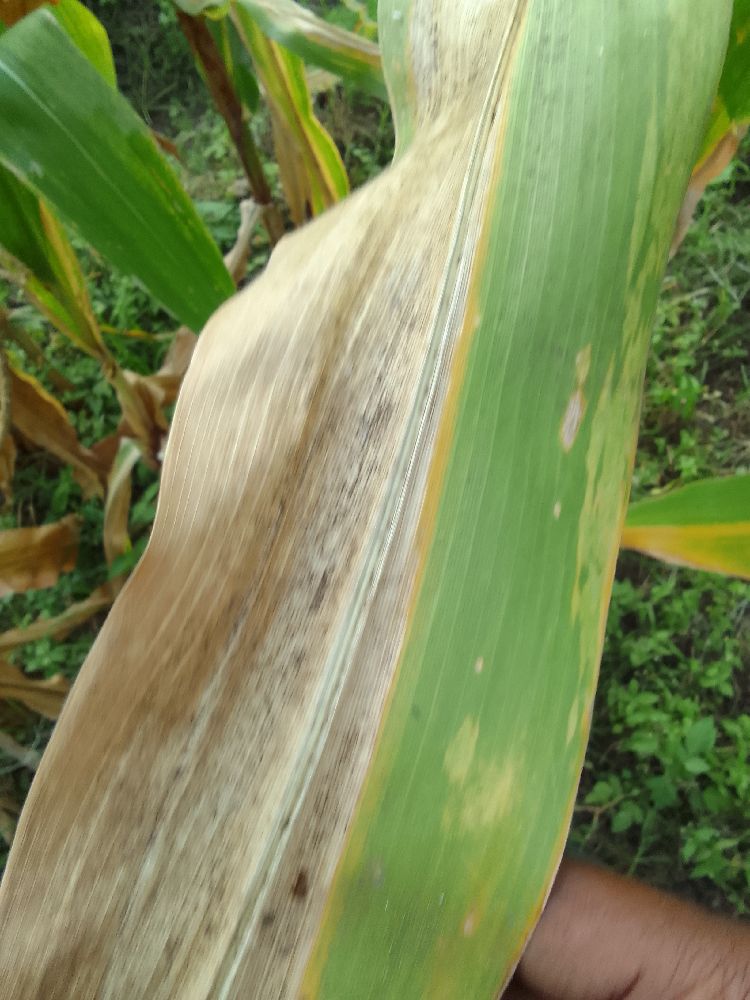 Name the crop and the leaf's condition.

maize, maize lethal necrosis
